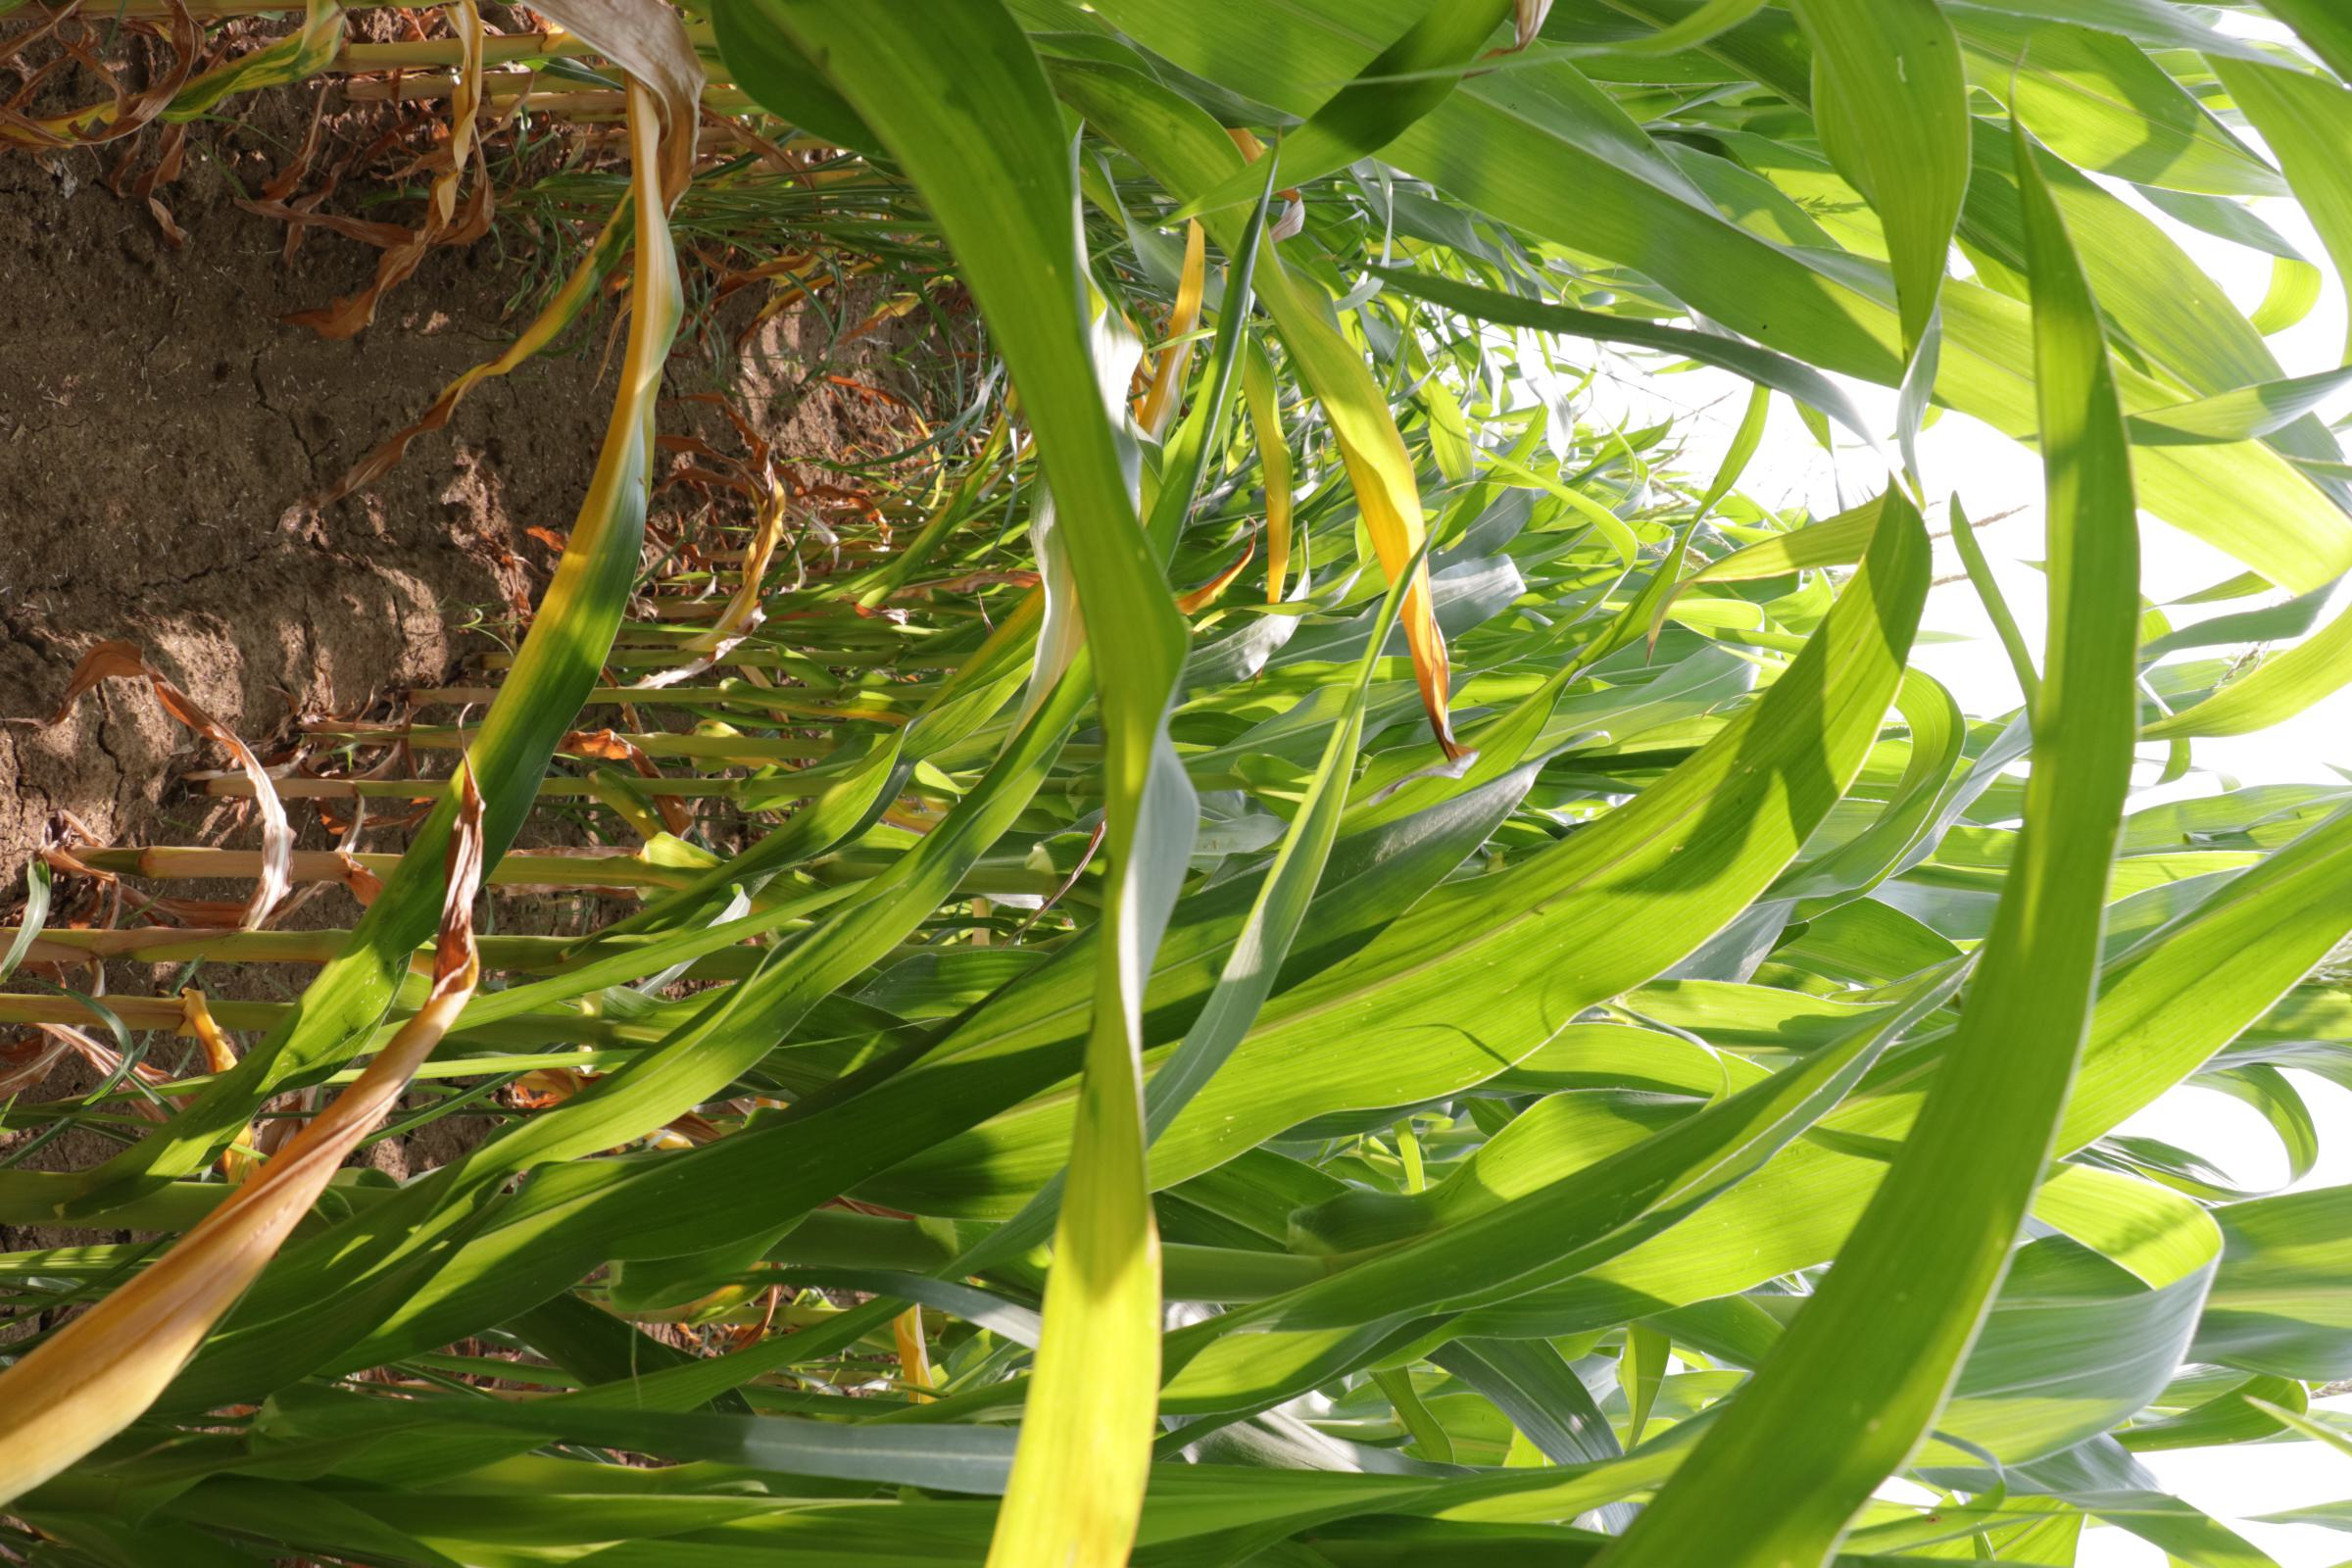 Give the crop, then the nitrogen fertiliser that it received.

maize, no added nitrogen
